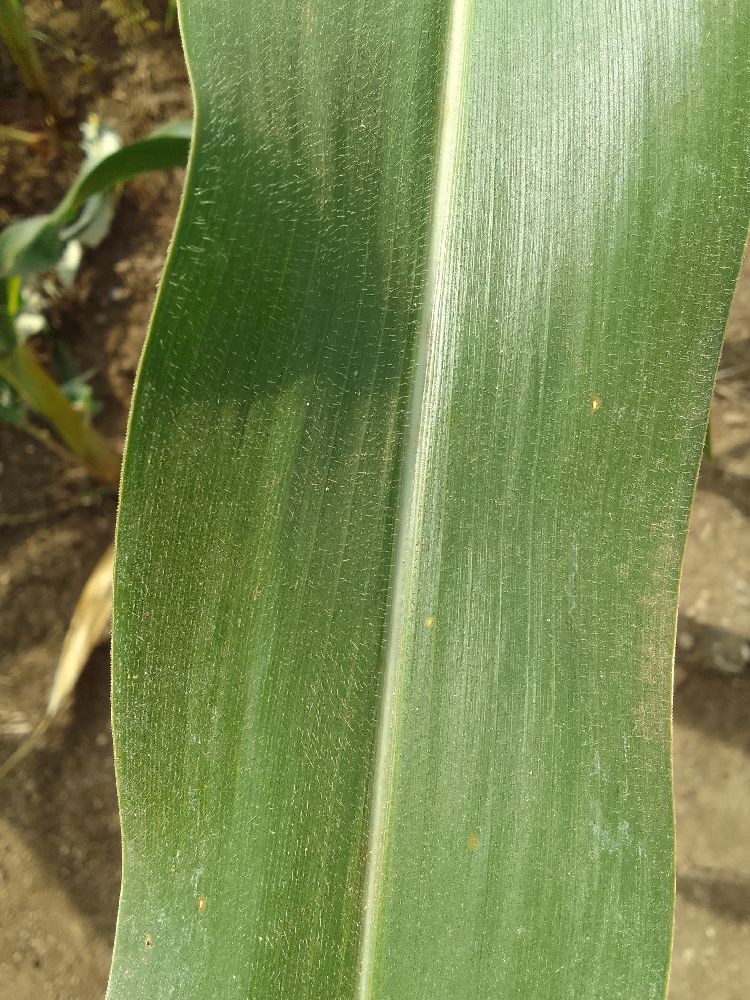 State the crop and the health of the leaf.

maize, healthy
